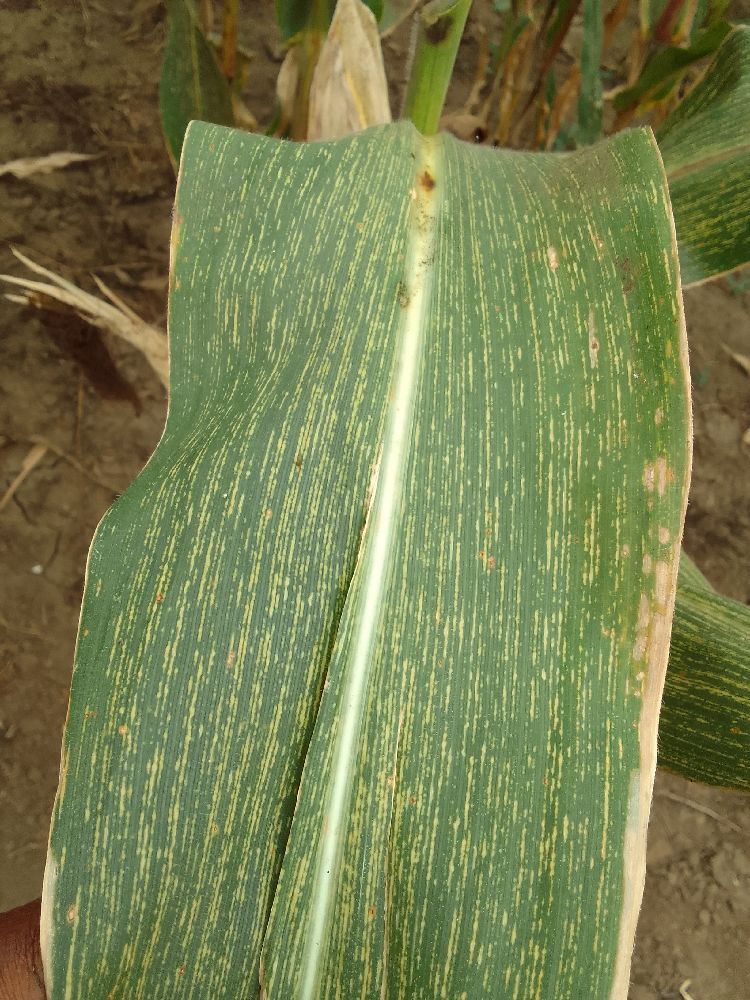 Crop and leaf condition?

maize, maize streak virus
